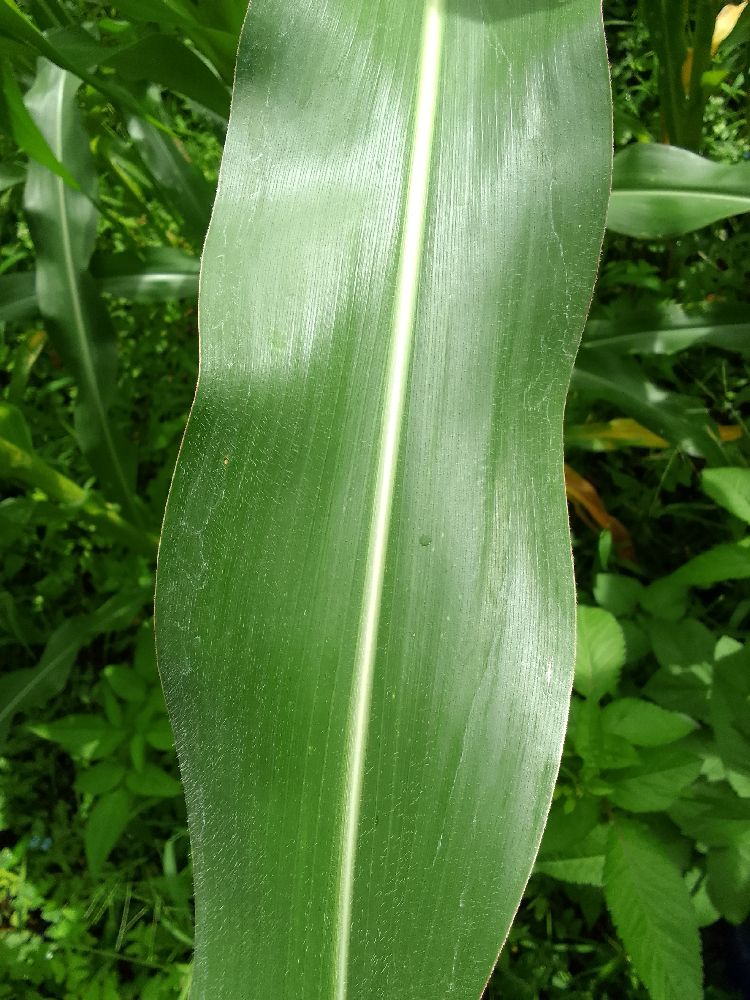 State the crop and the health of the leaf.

maize, healthy
